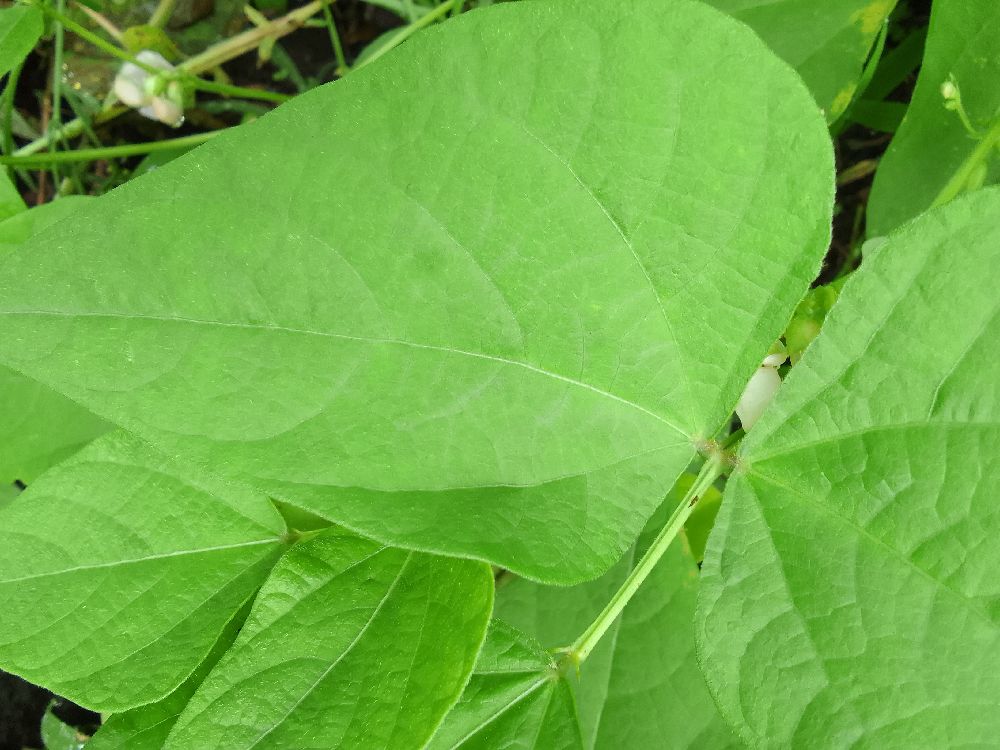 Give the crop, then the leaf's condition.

common bean, healthy
